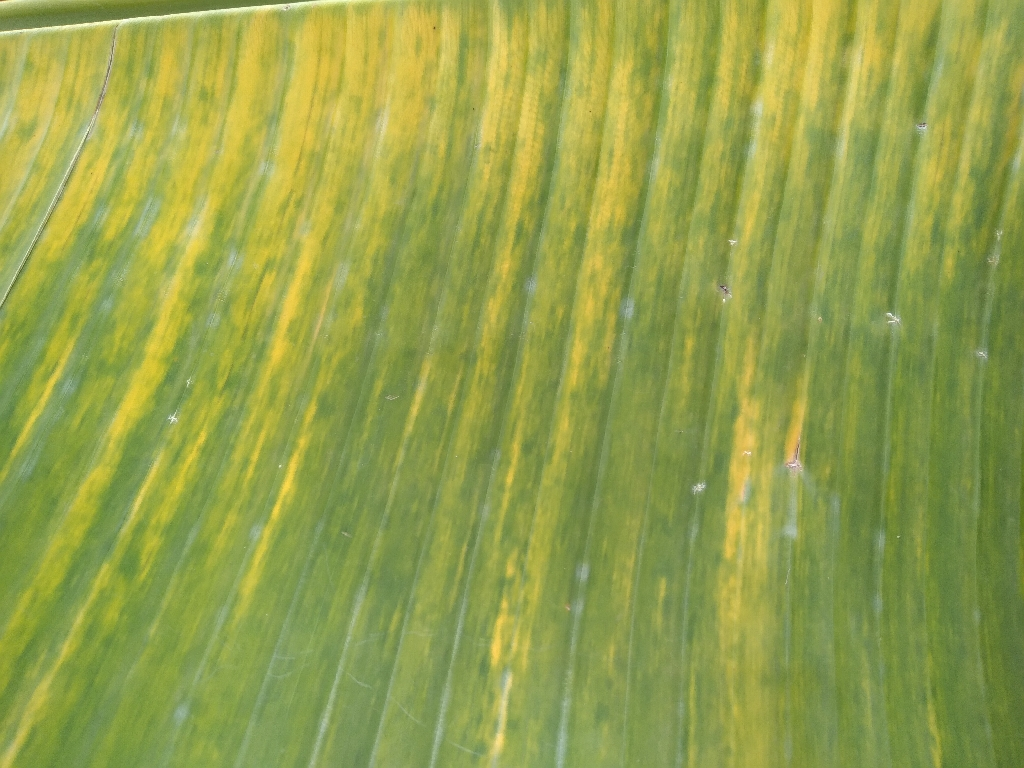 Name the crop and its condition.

banana, fusarium wilt race 1
